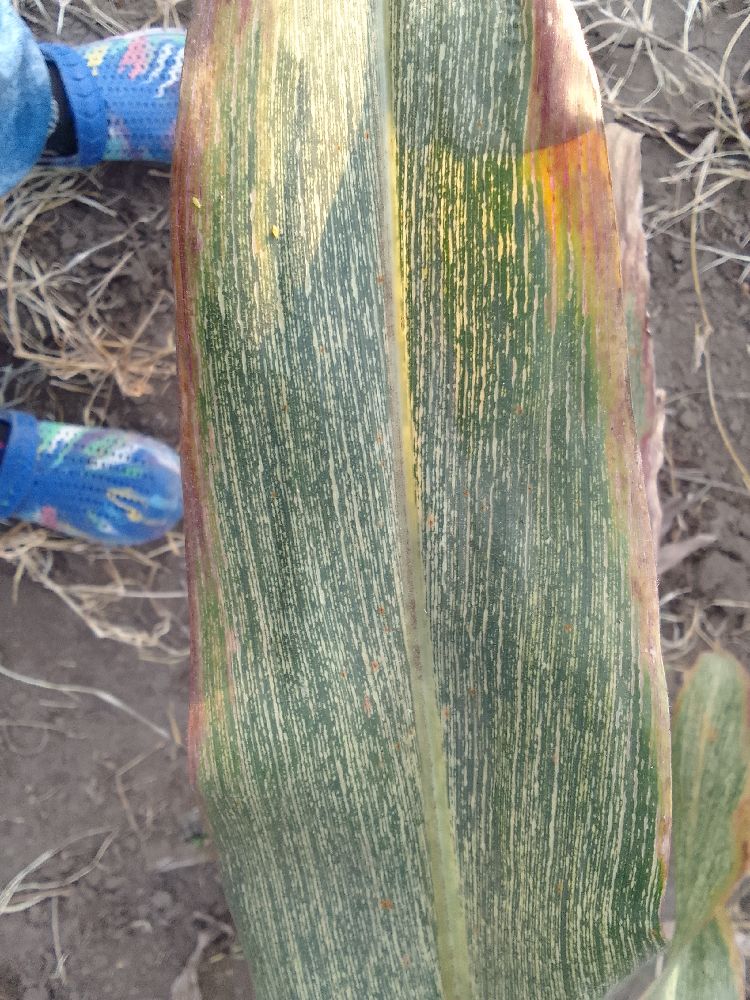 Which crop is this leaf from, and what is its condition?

maize, maize streak virus
